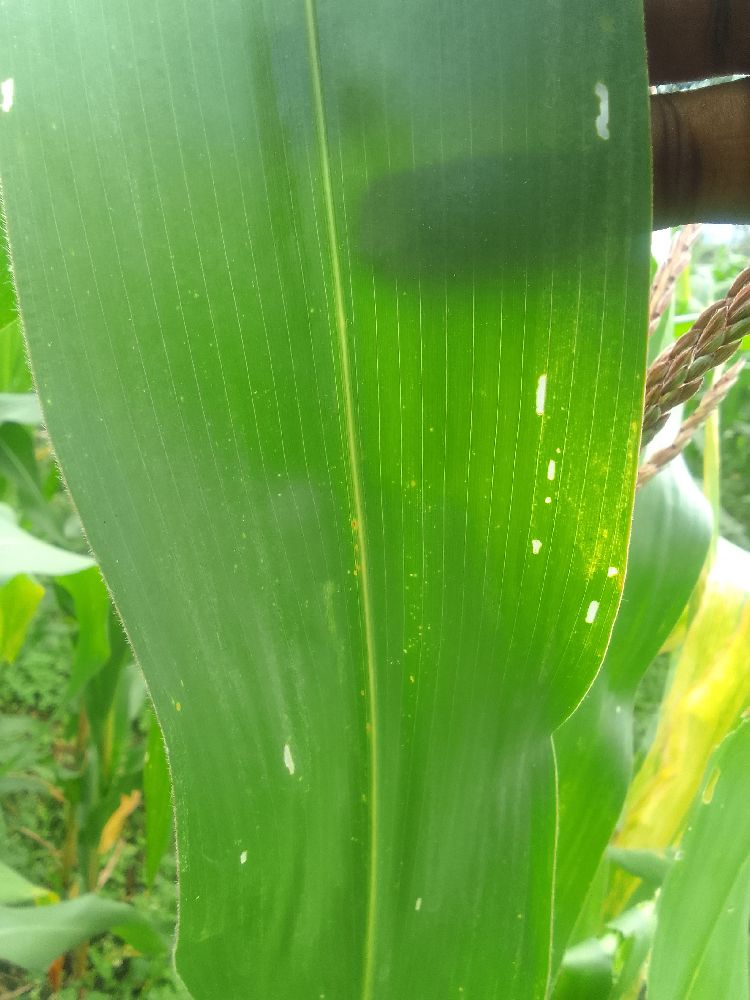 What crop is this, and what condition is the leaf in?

maize, healthy
